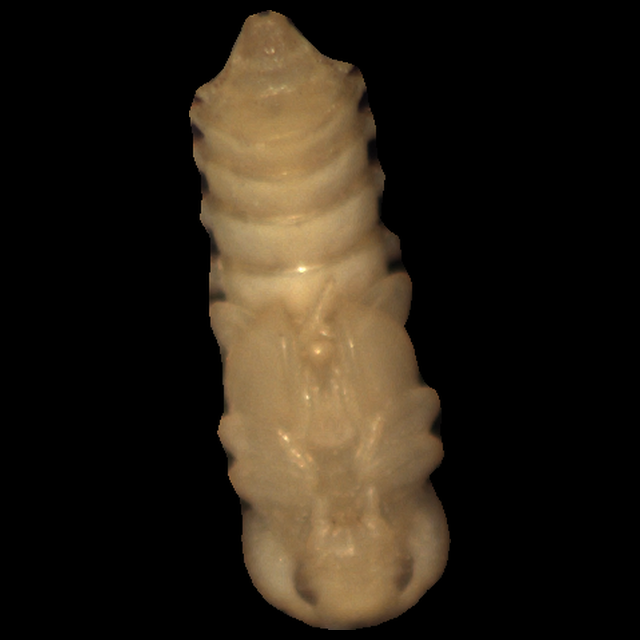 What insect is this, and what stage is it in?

mealworm pupa
